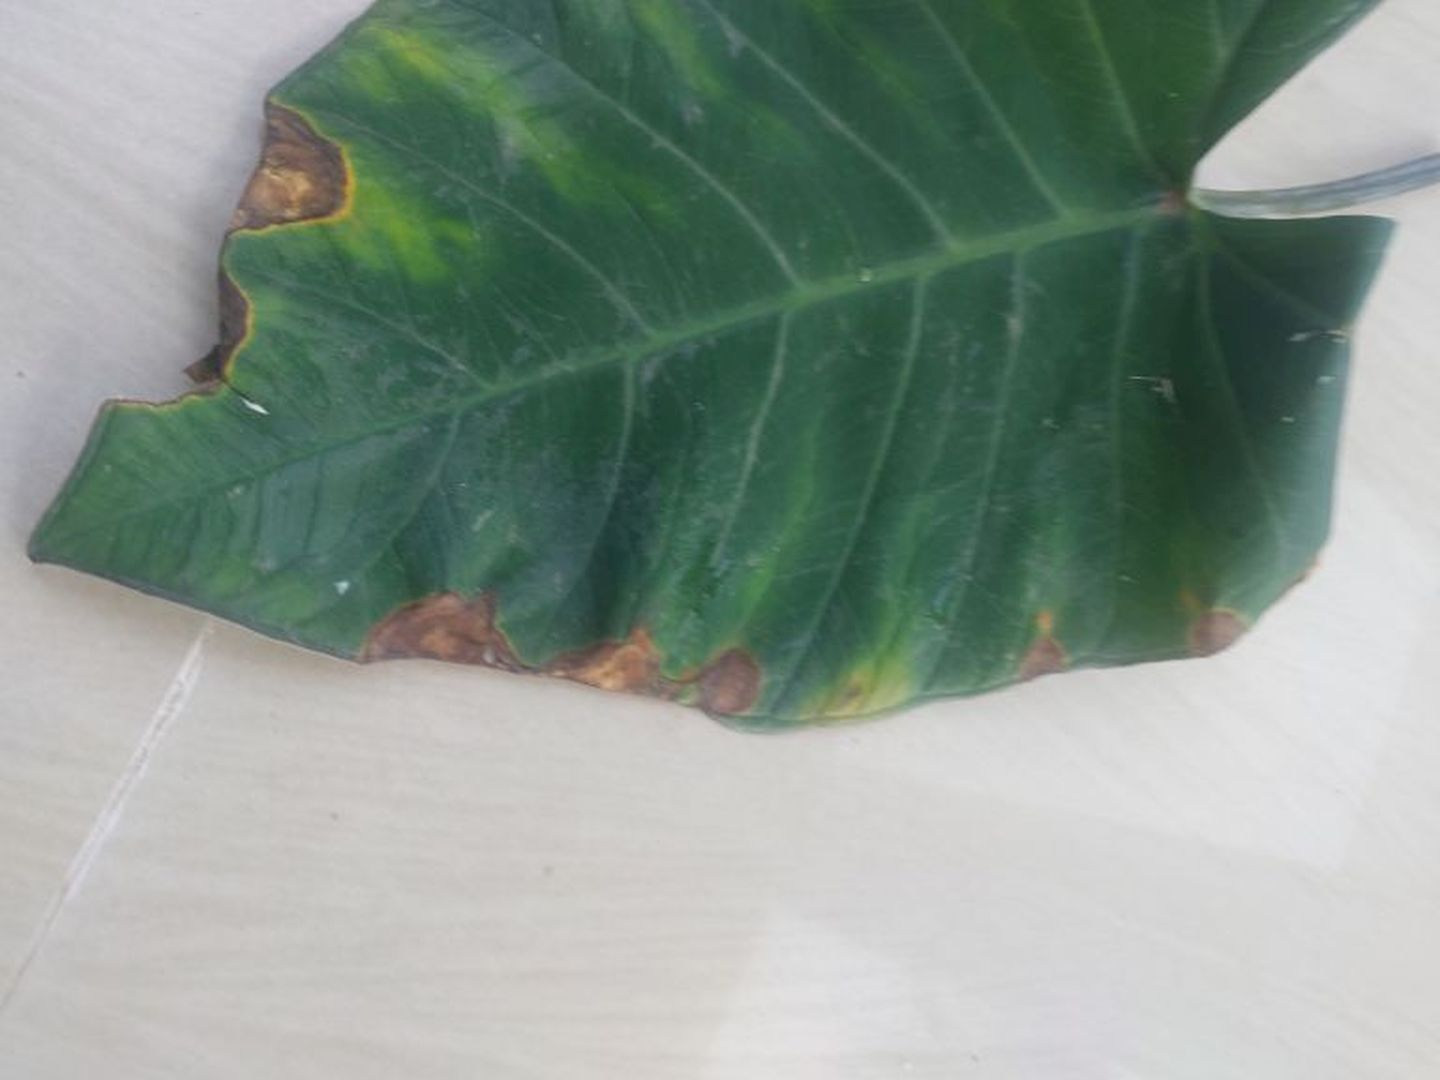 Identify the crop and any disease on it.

taro, leaf blight
